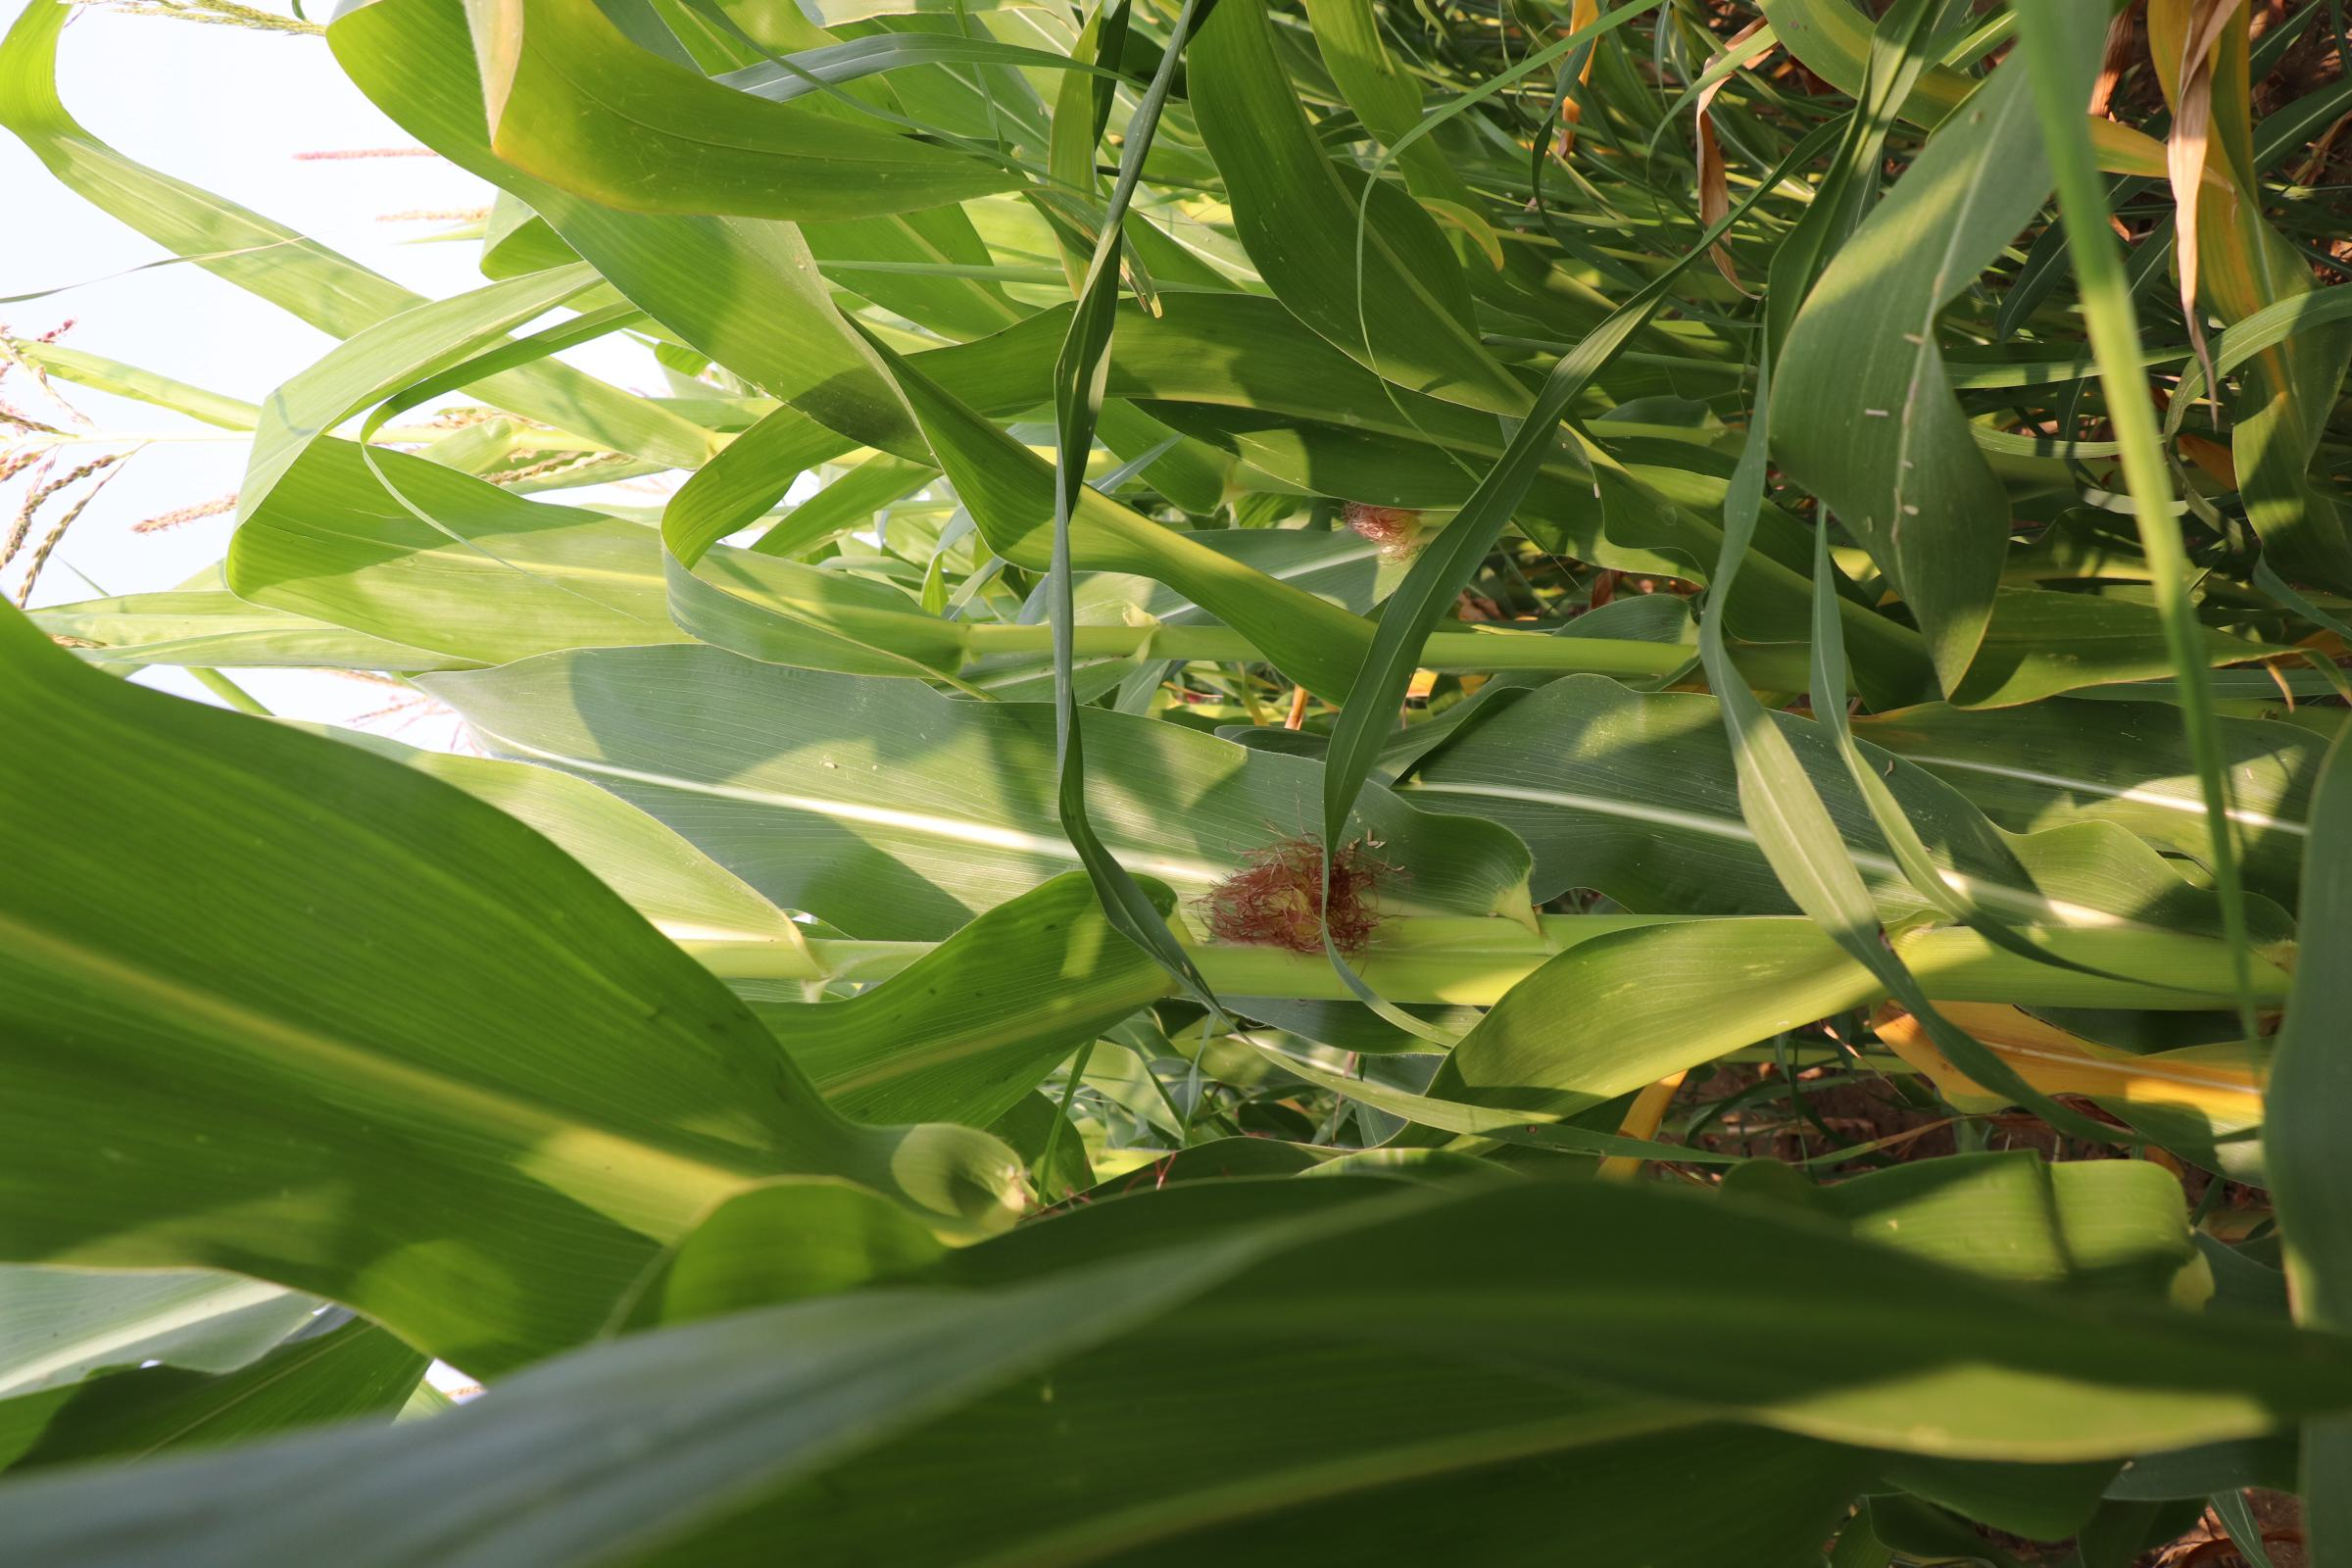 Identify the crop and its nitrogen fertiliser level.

maize, no added nitrogen
